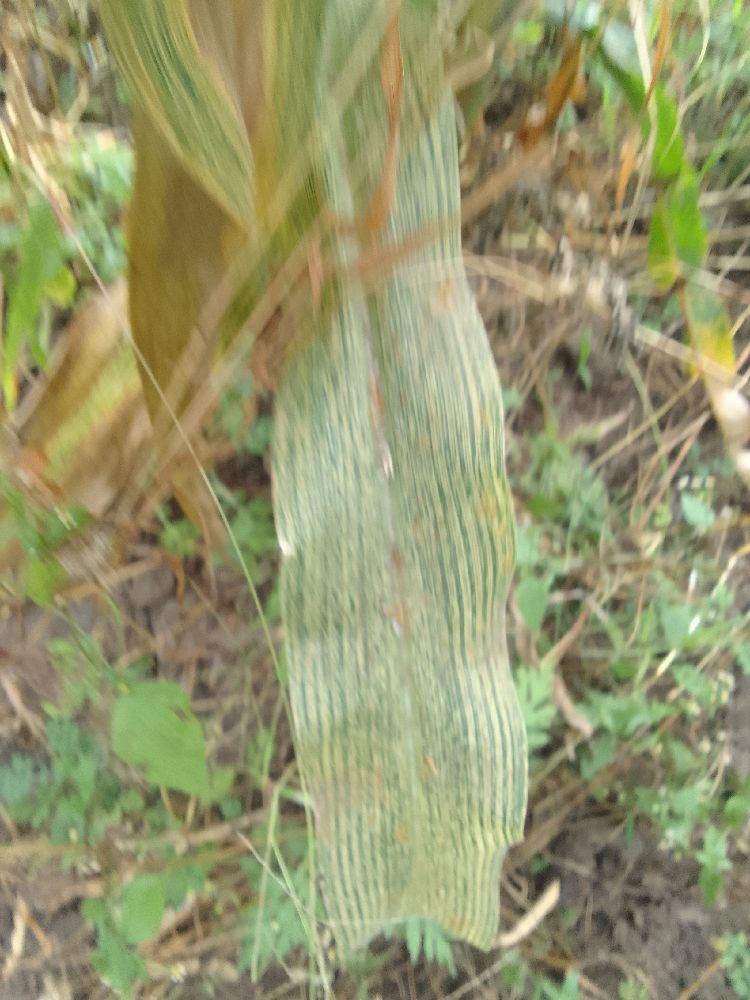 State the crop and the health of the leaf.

maize, maize streak virus
